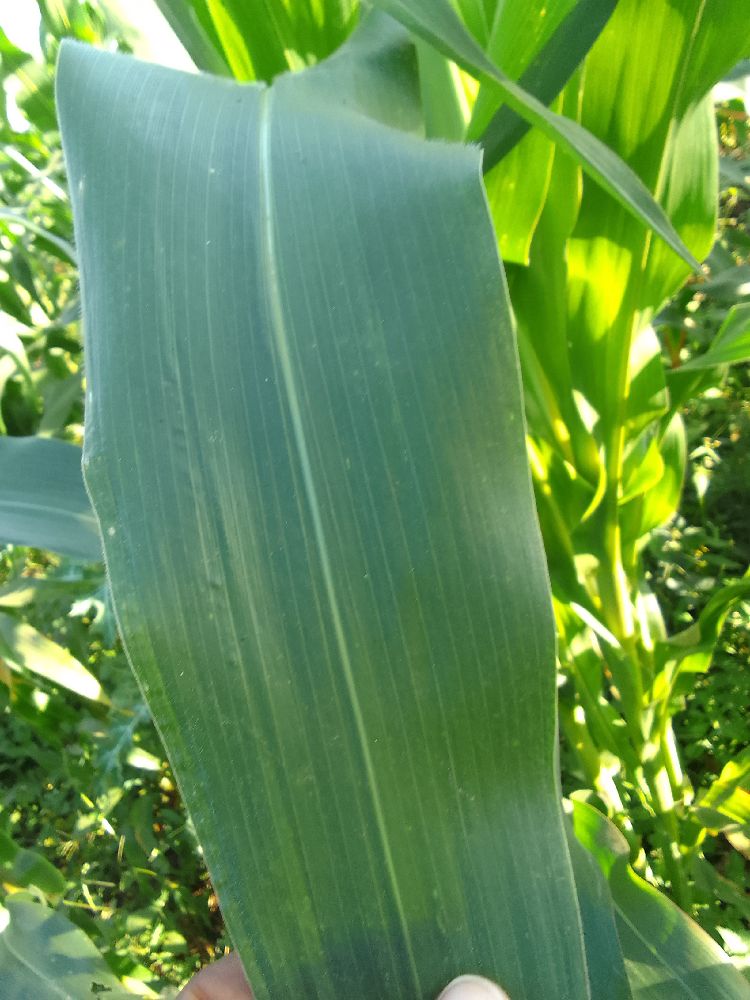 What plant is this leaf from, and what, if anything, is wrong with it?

maize, healthy
